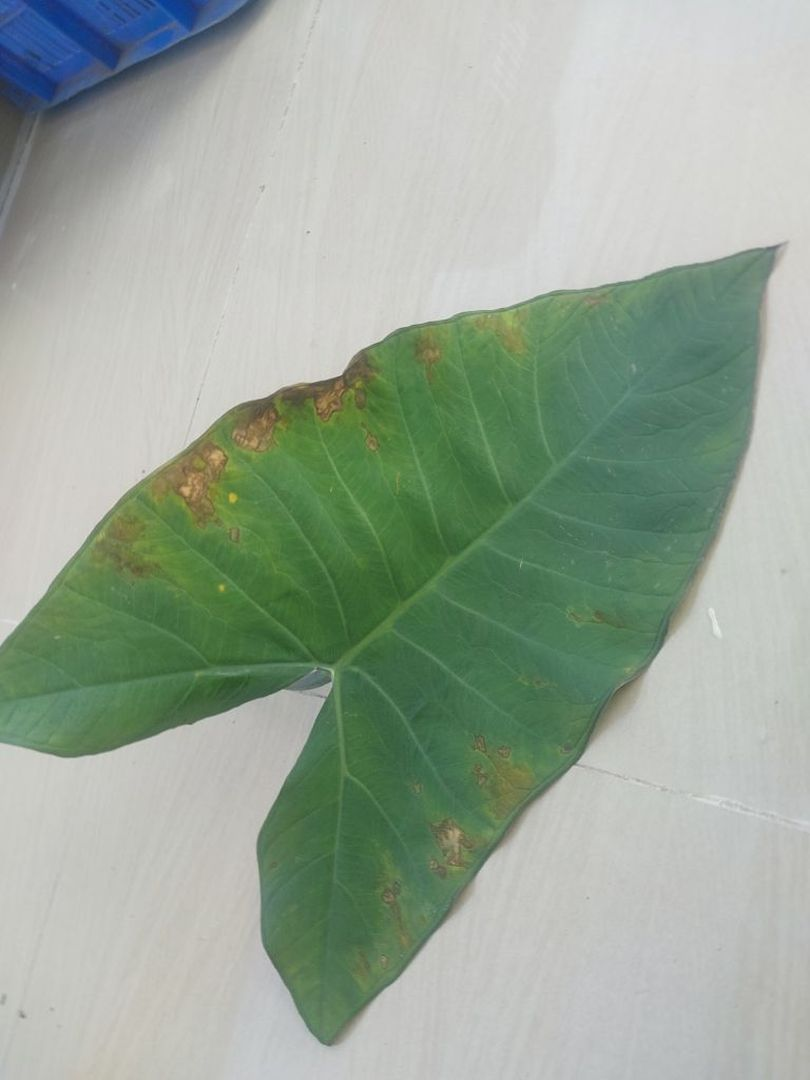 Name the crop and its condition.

taro, leaf blight
